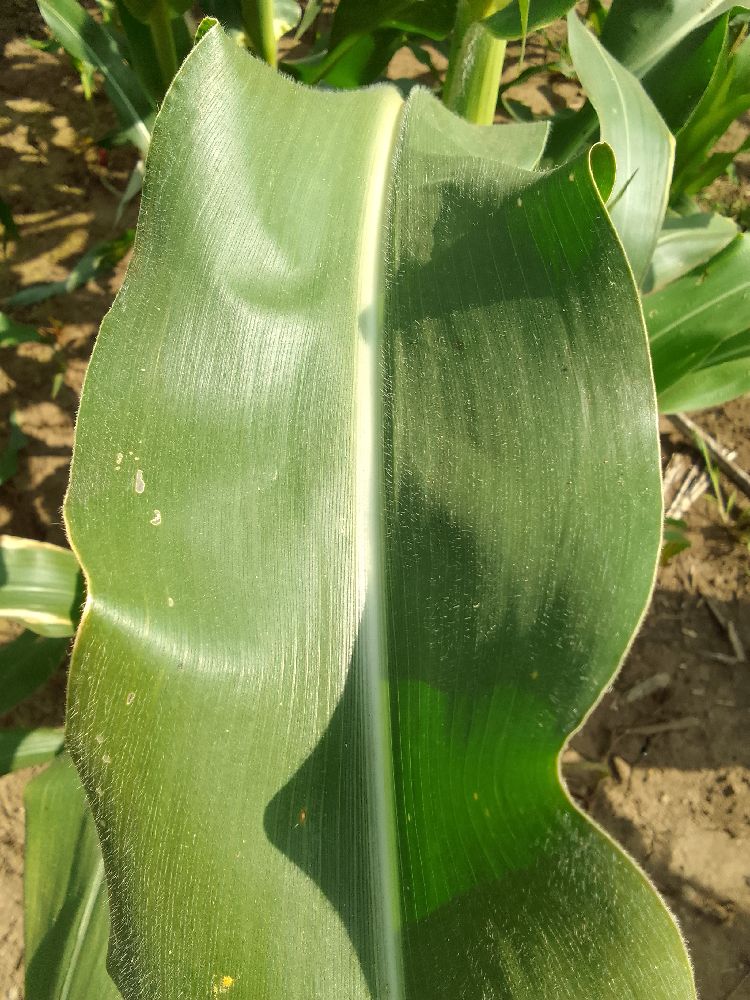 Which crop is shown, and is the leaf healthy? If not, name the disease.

maize, healthy
